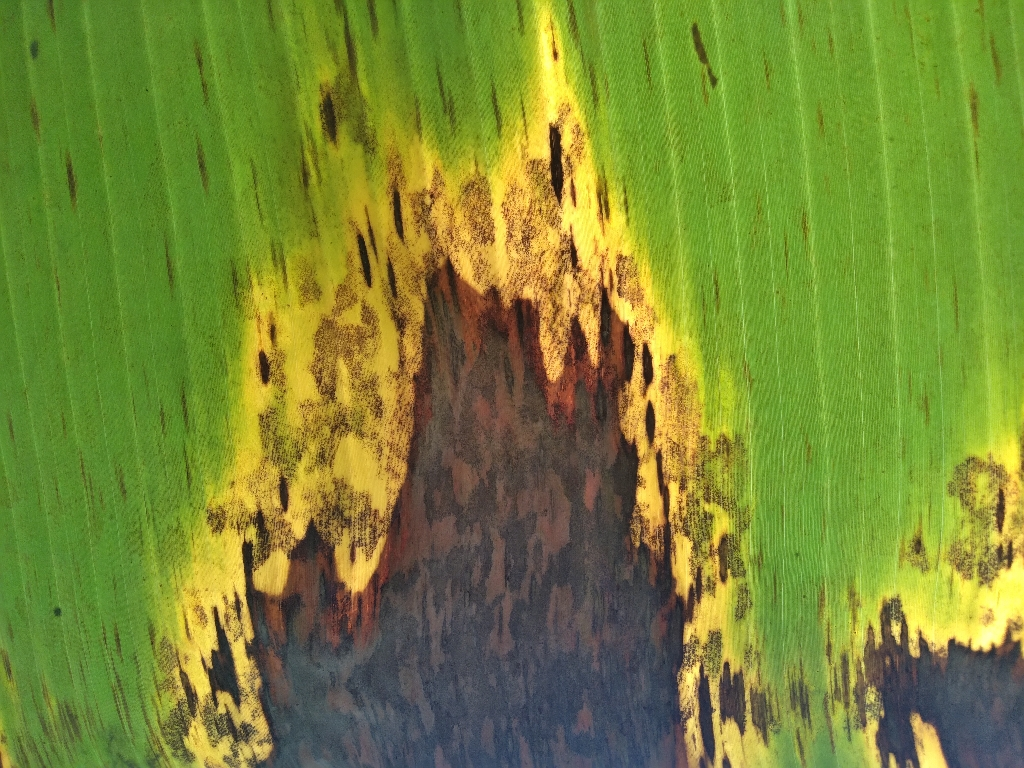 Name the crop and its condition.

banana, black sigatoka
